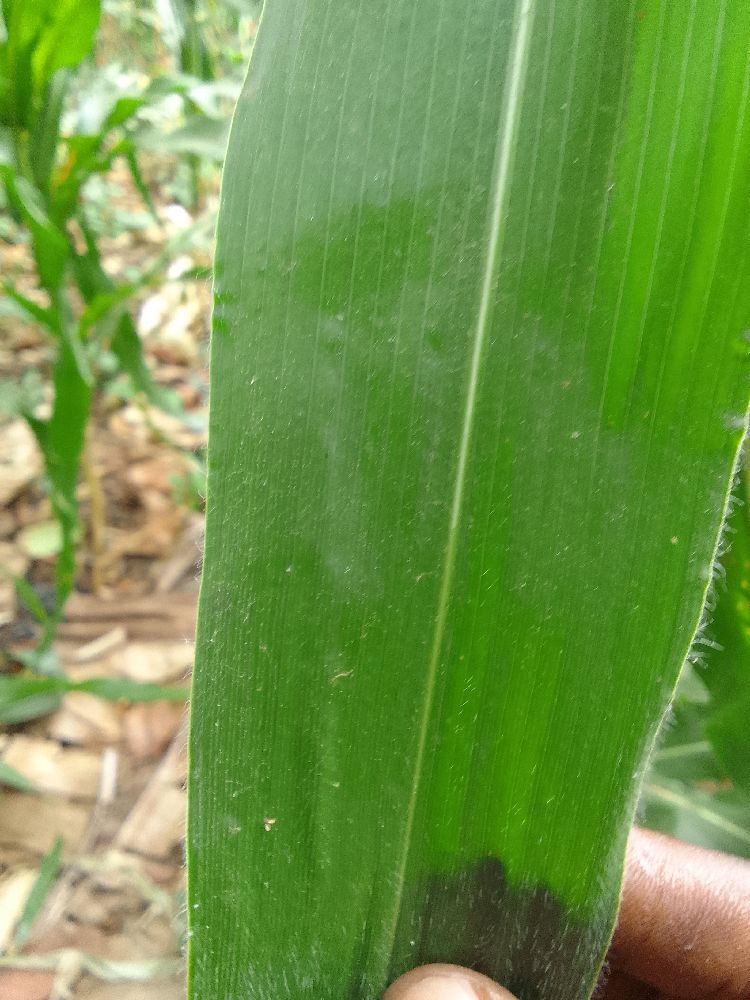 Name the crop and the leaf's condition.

maize, healthy
